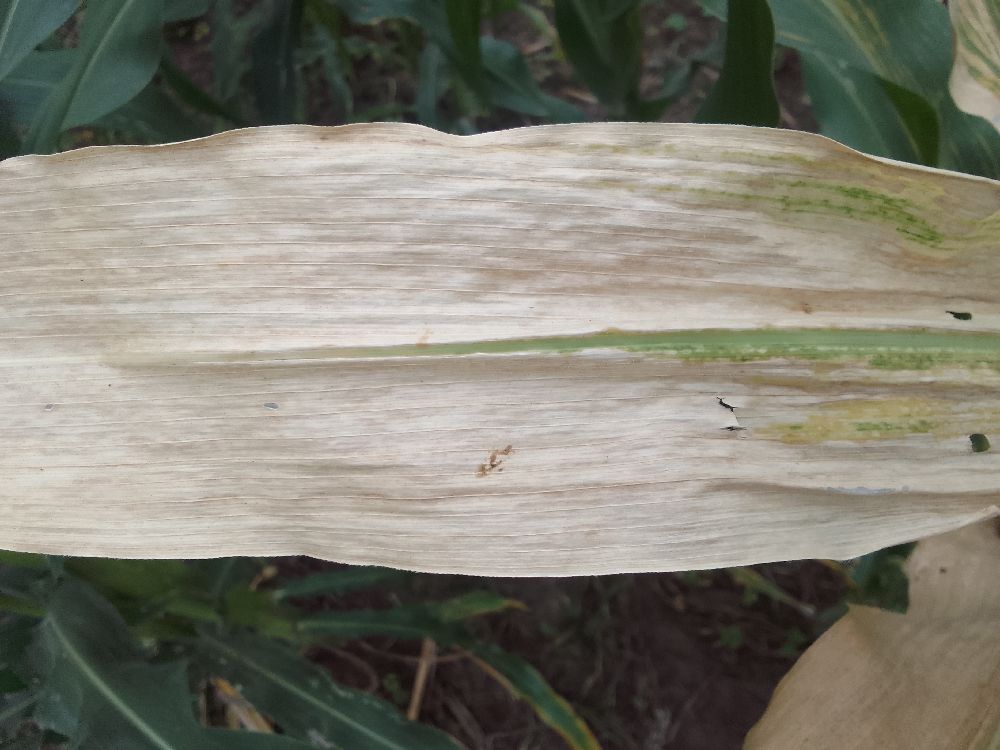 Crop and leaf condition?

maize, maize lethal necrosis
